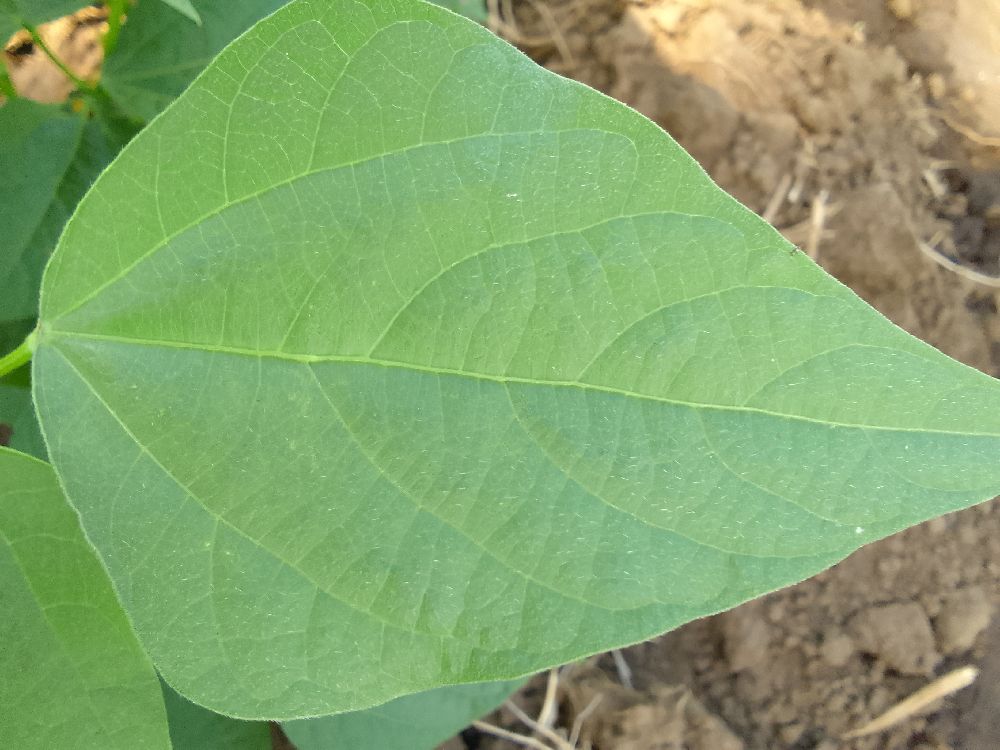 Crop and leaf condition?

common bean, healthy
